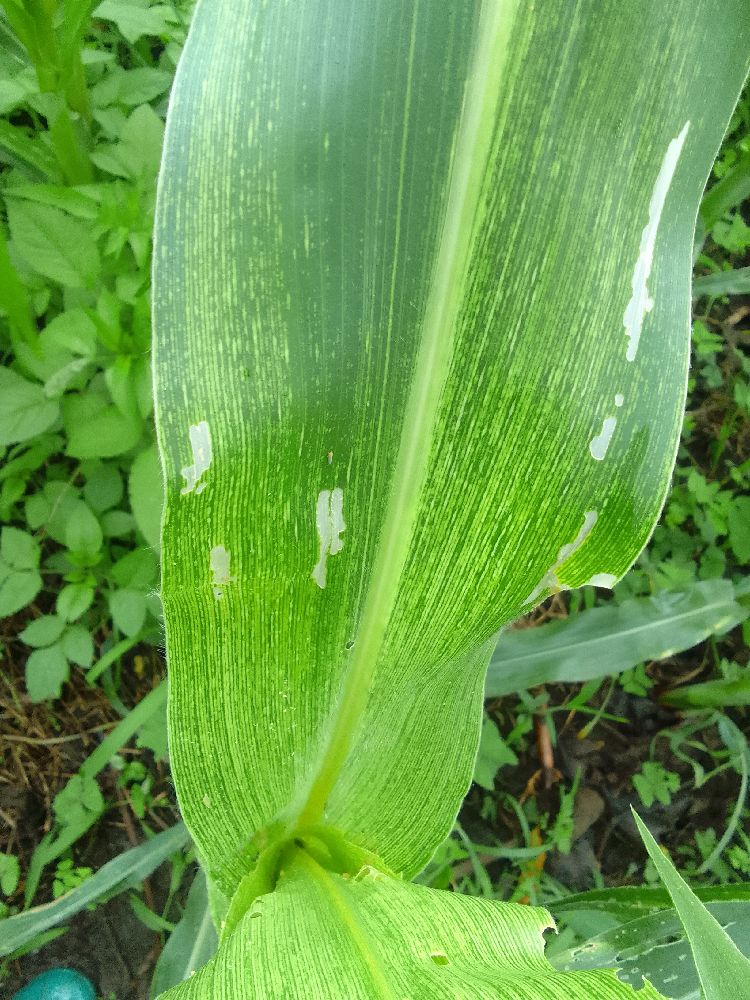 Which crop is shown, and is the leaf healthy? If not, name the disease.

maize, maize streak virus
